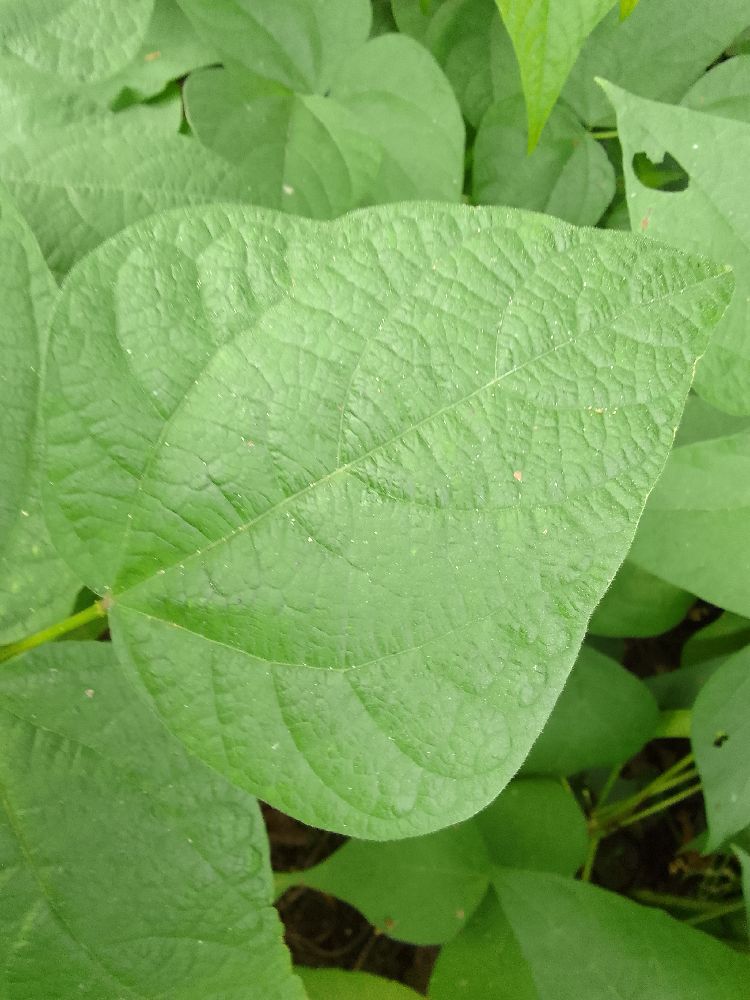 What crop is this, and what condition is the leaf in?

common bean, healthy
